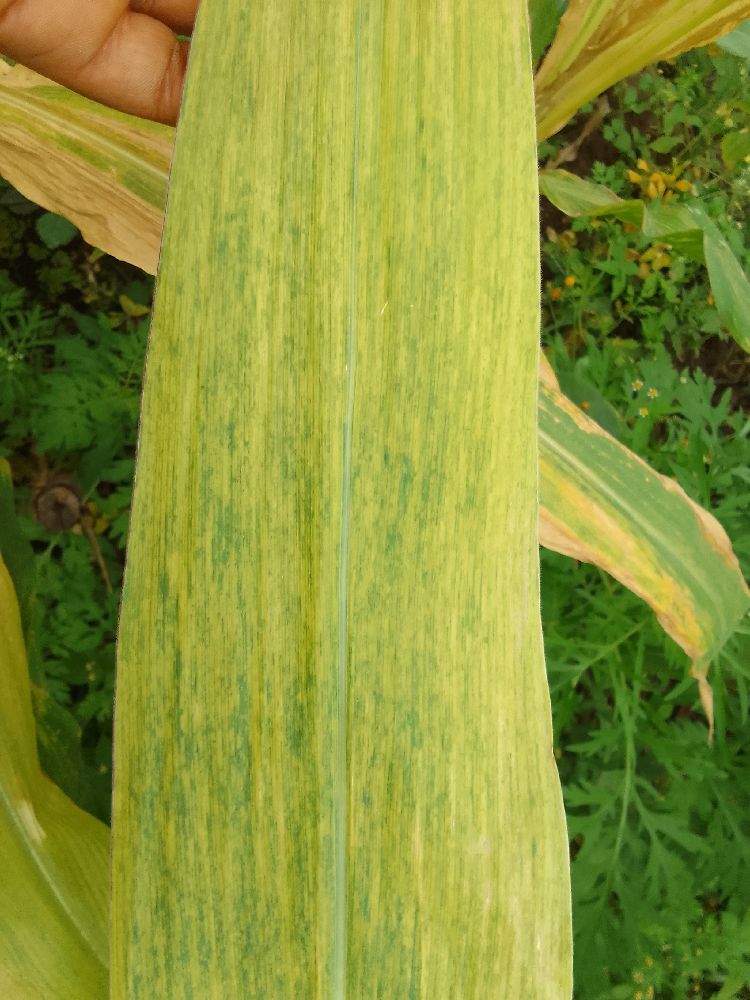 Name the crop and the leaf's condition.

maize, maize lethal necrosis
